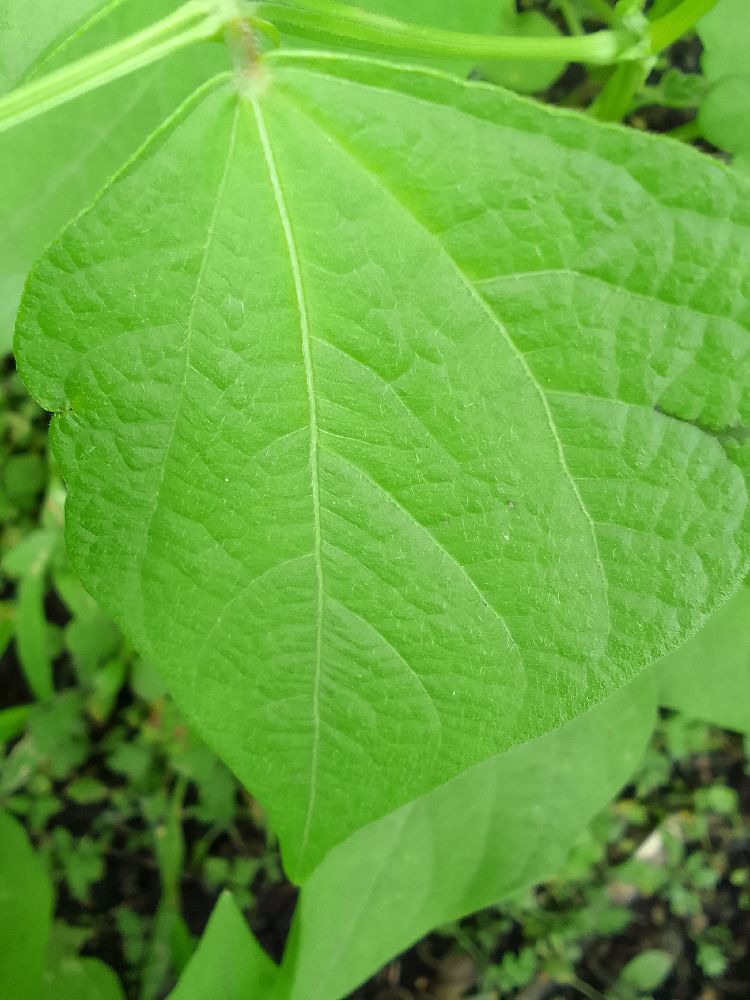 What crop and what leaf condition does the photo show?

common bean, healthy
